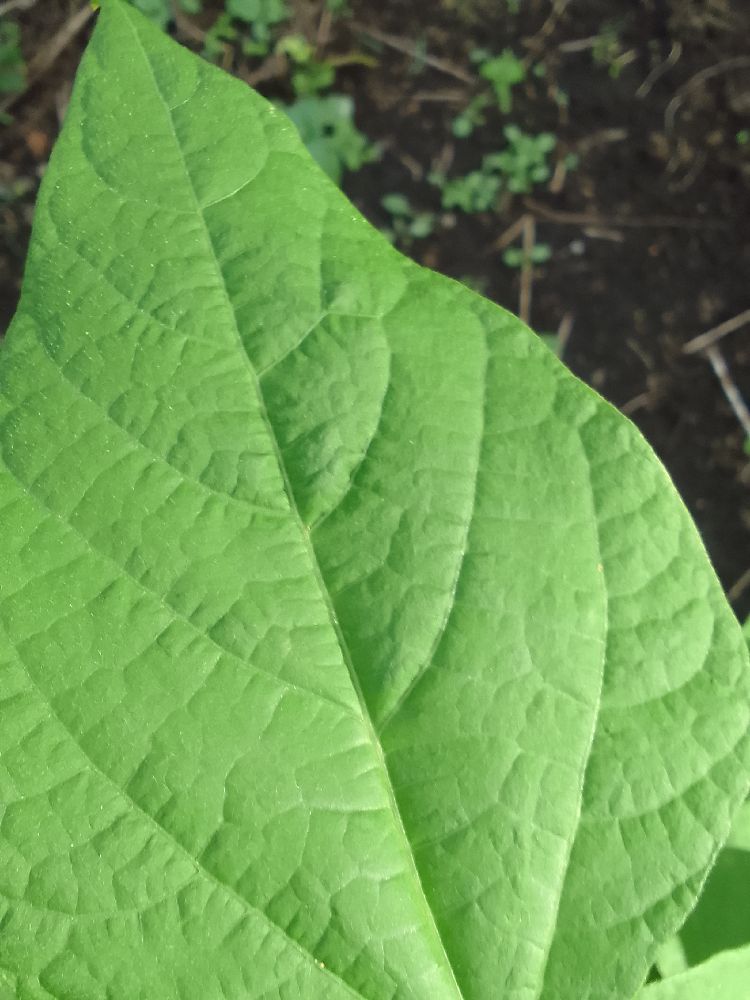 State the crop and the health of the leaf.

common bean, healthy
